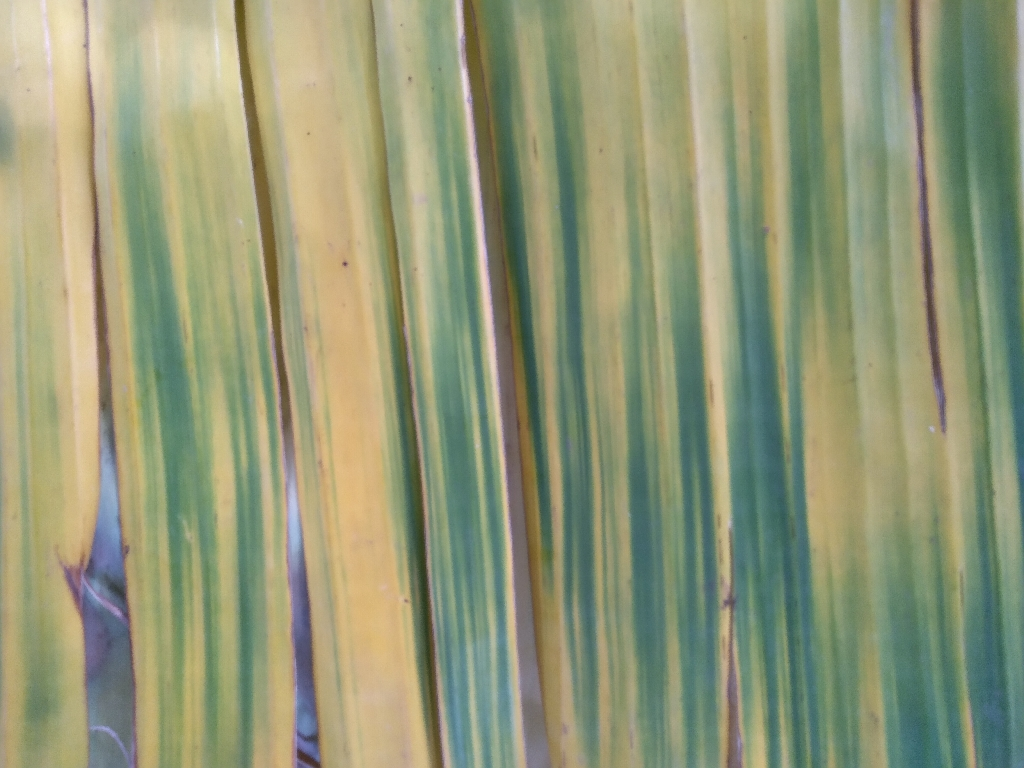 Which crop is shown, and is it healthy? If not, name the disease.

banana, fusarium wilt race 1
